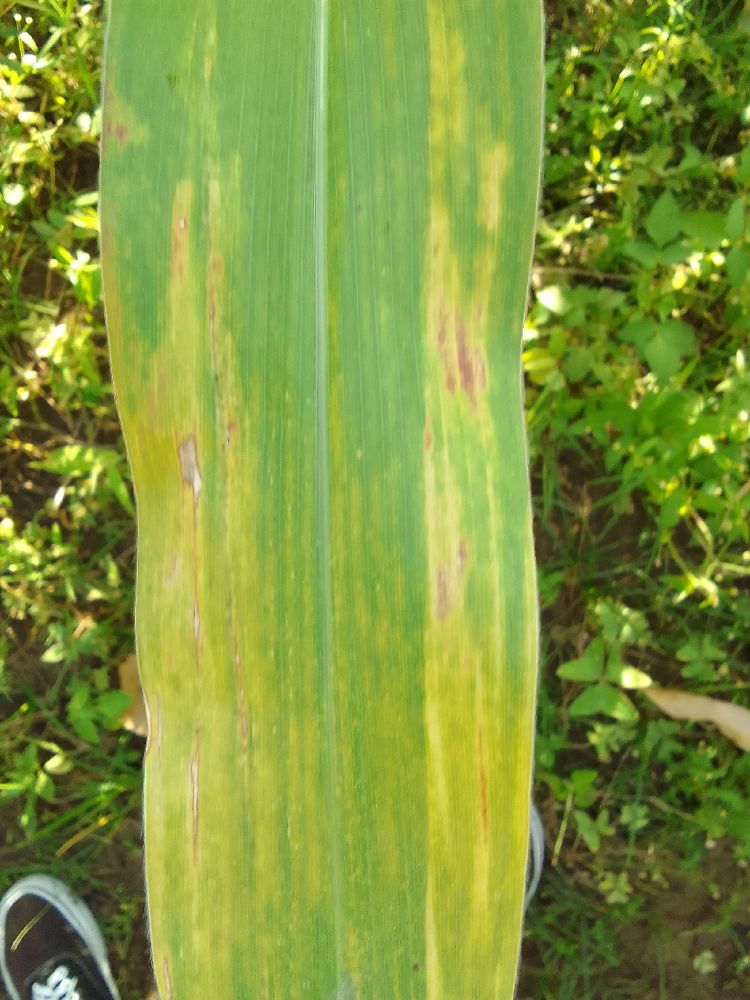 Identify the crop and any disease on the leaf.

maize, maize lethal necrosis
